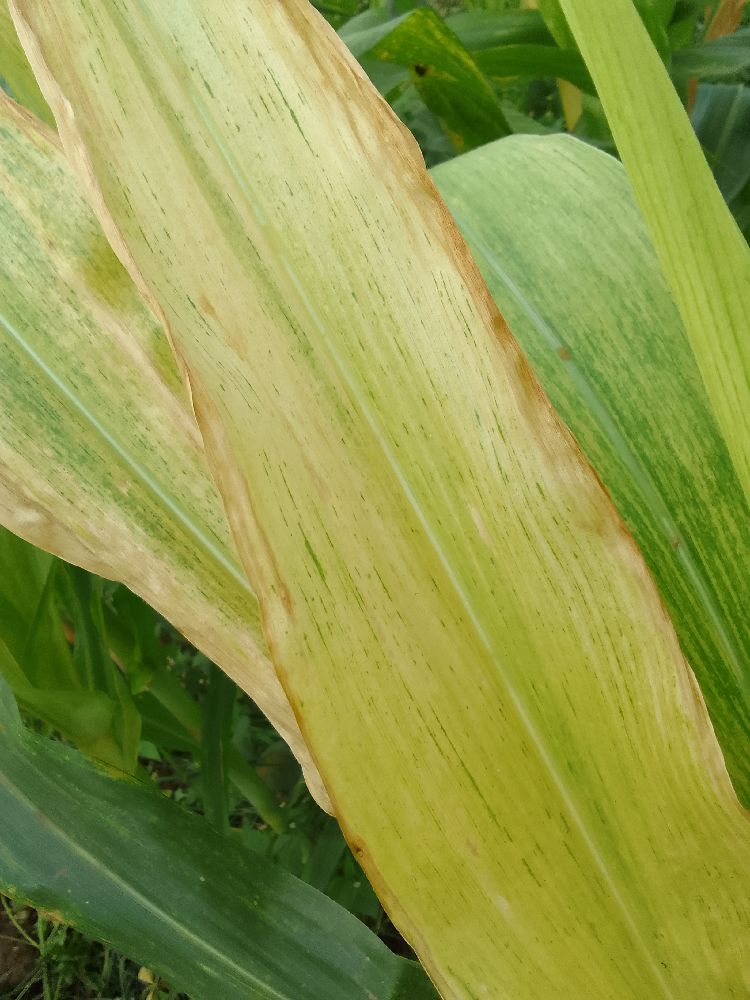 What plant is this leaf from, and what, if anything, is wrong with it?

maize, maize lethal necrosis
